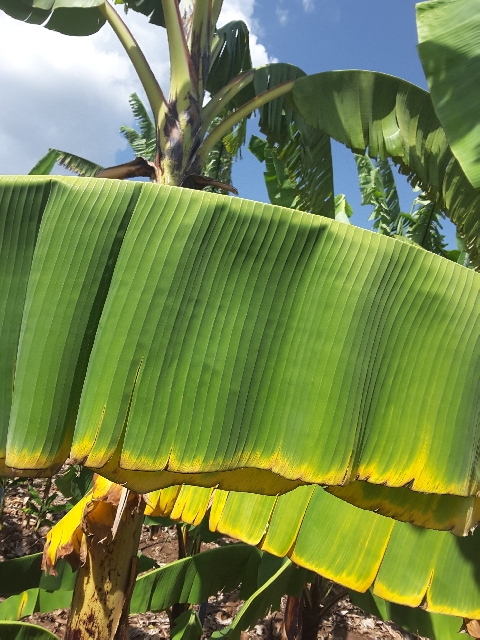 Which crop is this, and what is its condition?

banana, fusarium wilt race 1
